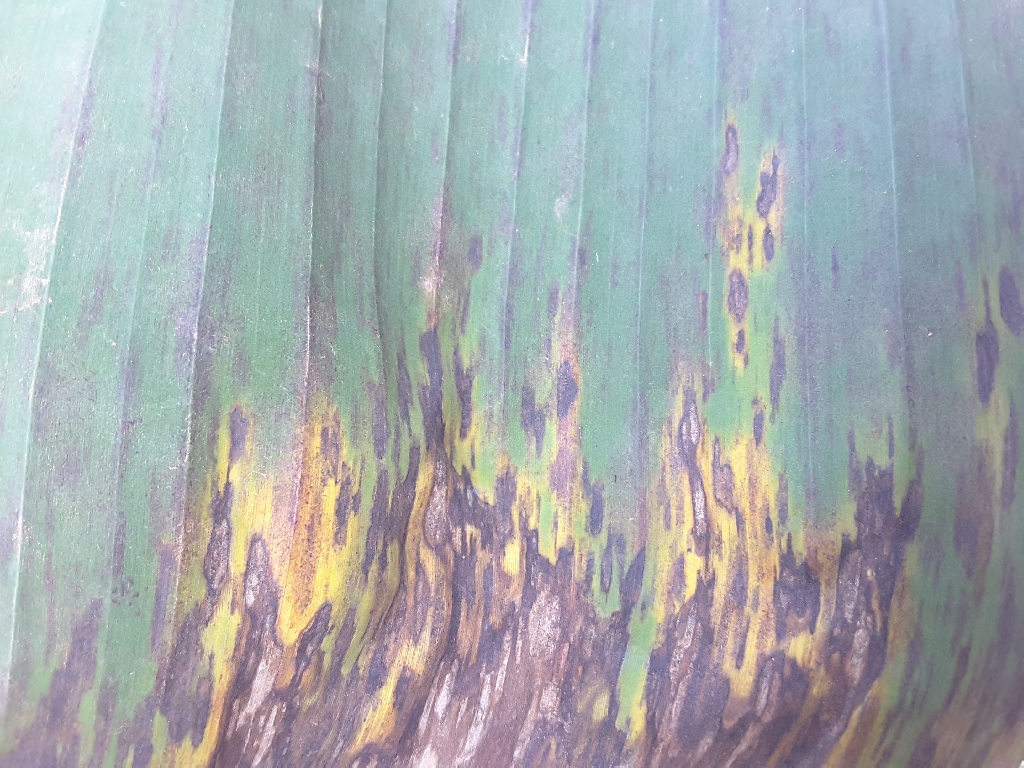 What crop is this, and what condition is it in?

banana, black sigatoka
